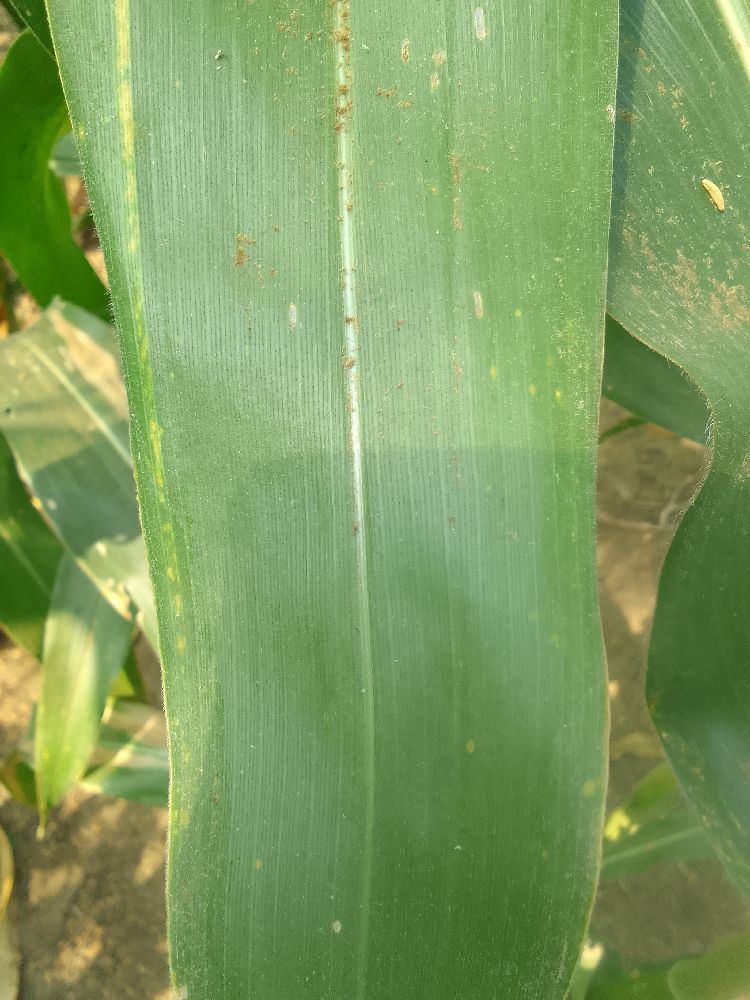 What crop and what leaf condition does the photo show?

maize, healthy
